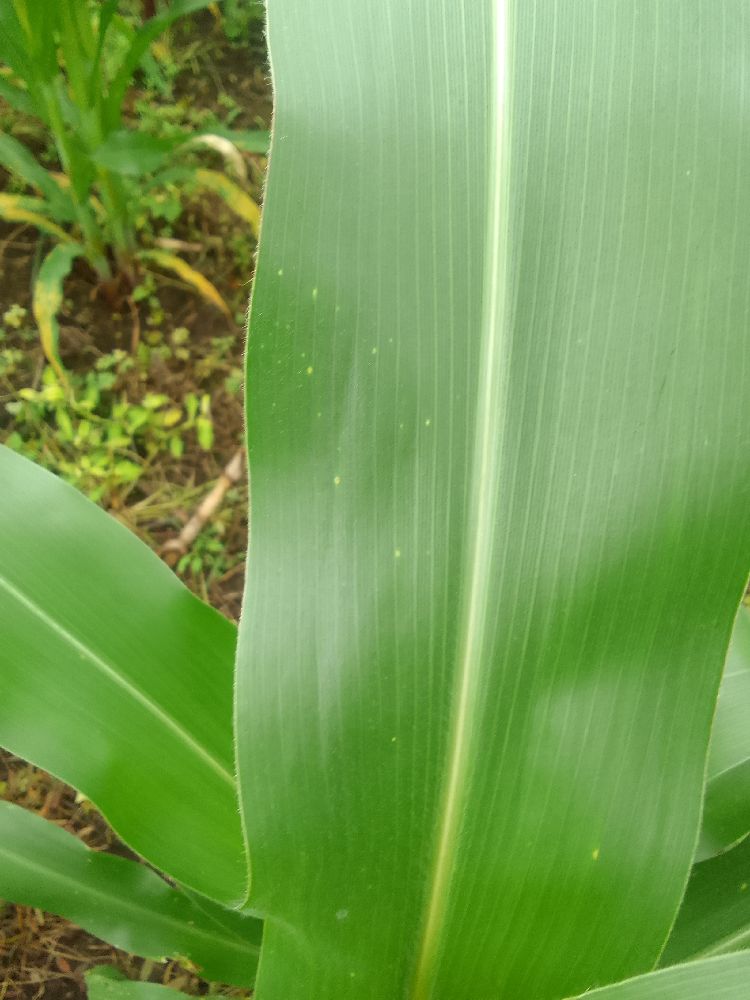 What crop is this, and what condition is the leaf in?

maize, healthy
